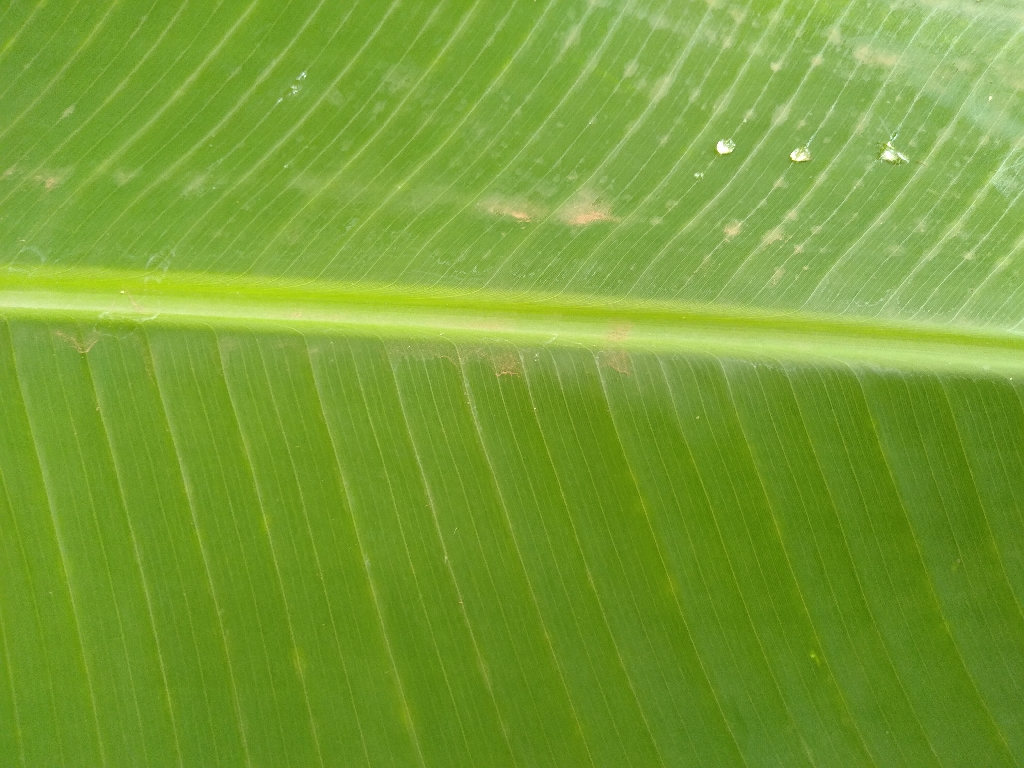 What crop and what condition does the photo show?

banana, healthy
